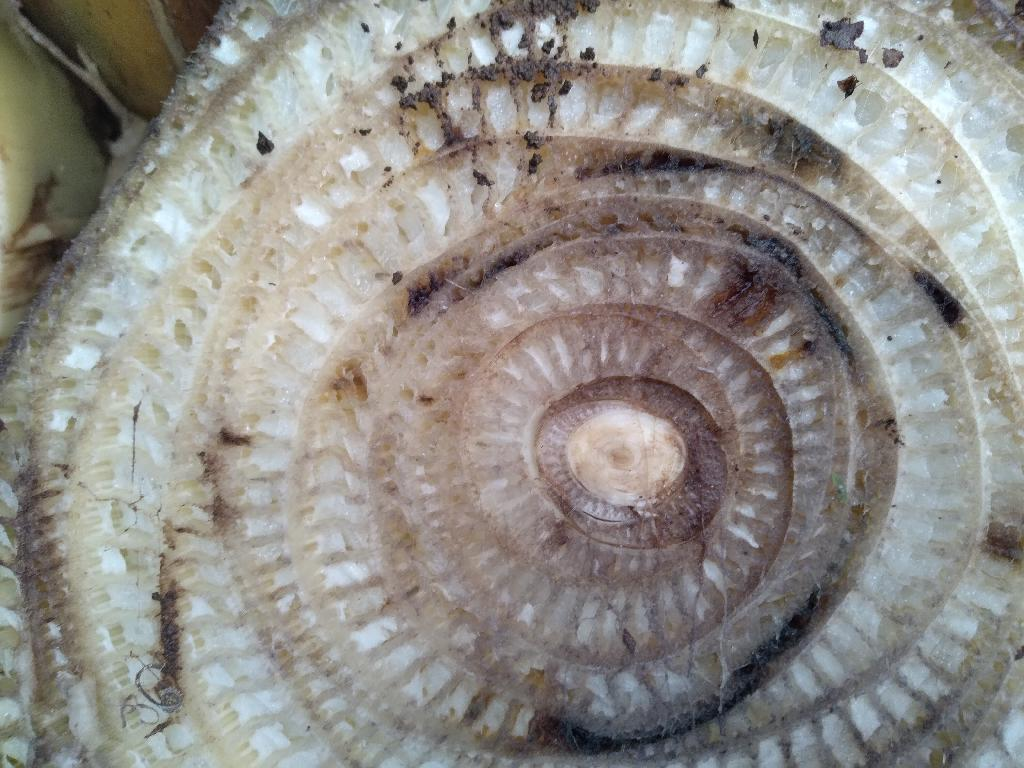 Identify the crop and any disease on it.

banana, fusarium wilt race 1
